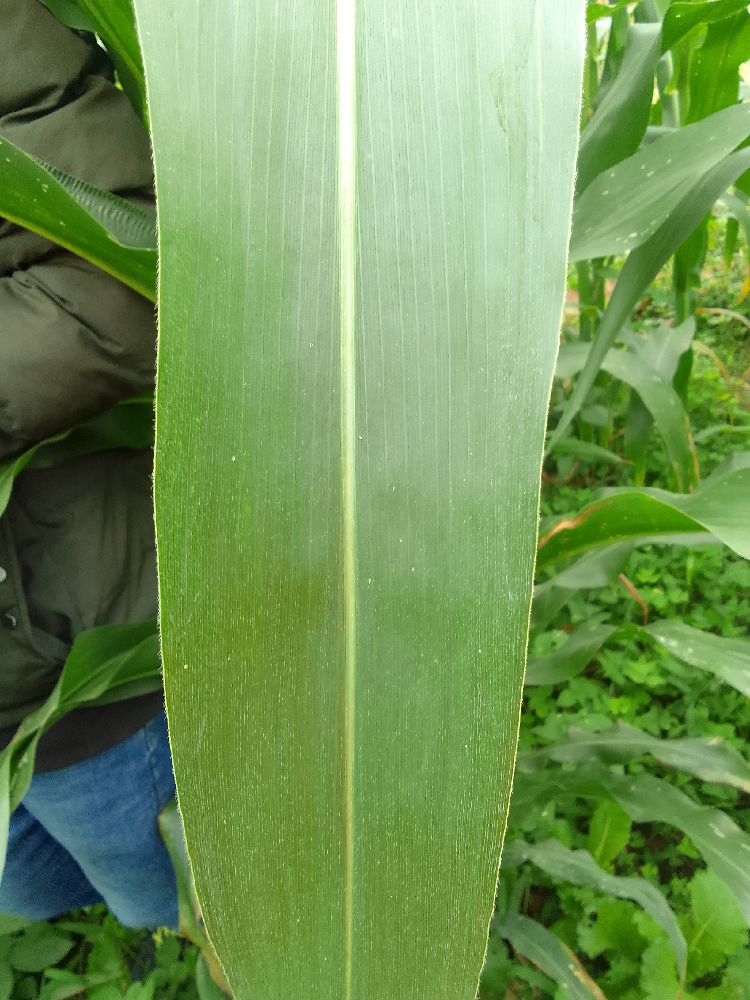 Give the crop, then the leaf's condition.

maize, healthy
